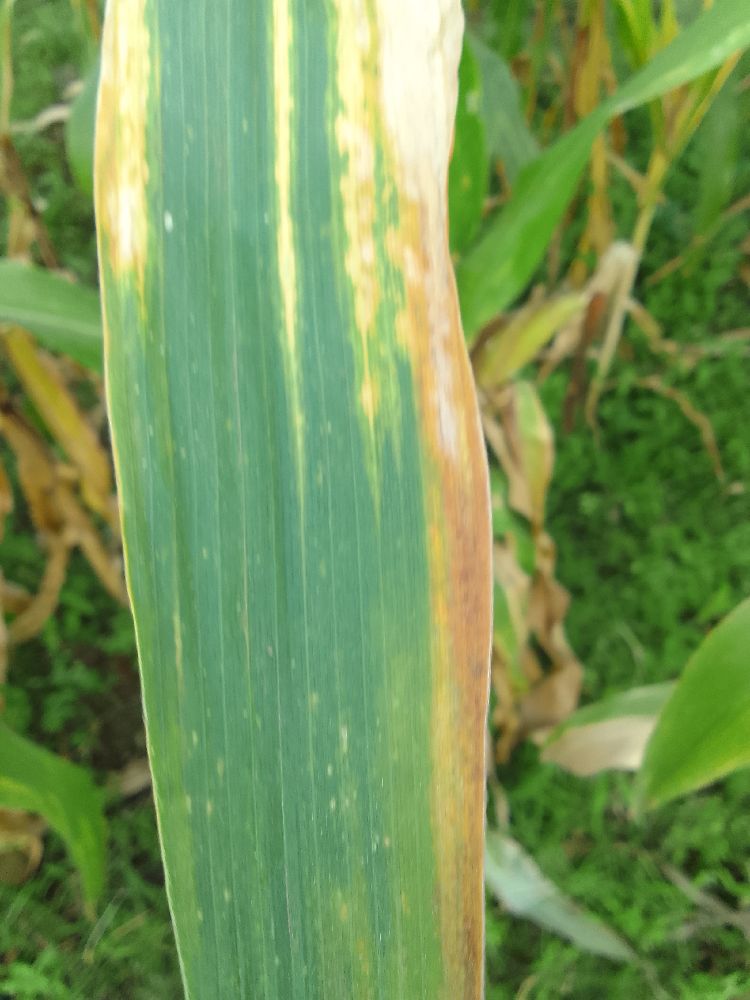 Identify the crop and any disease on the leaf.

maize, maize lethal necrosis
